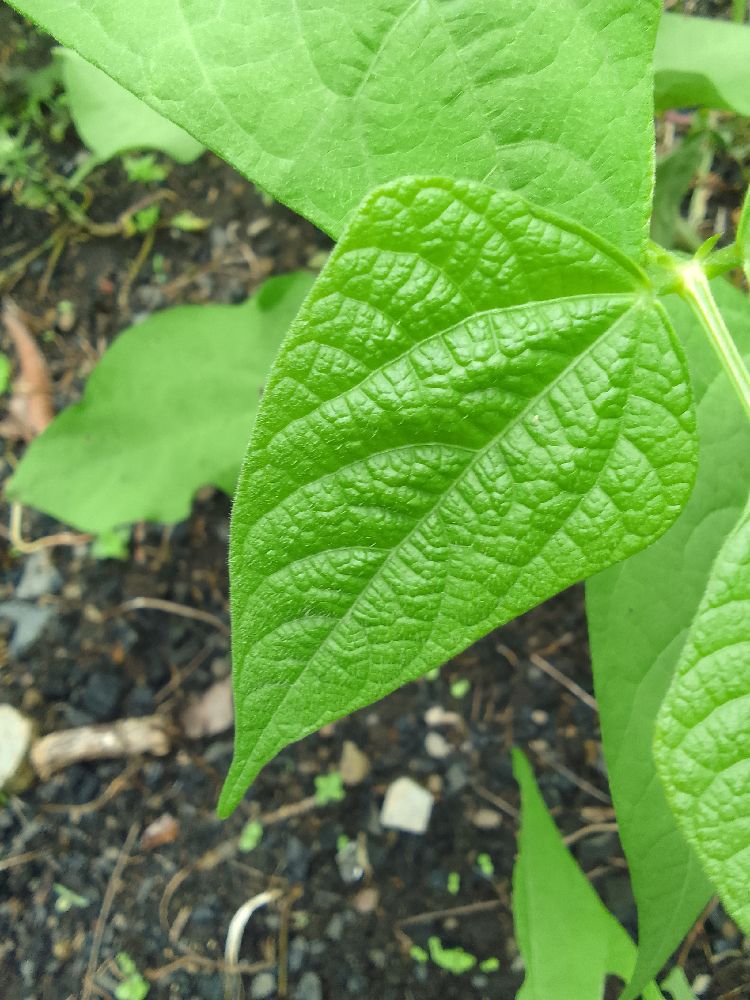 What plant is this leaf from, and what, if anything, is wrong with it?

common bean, healthy
